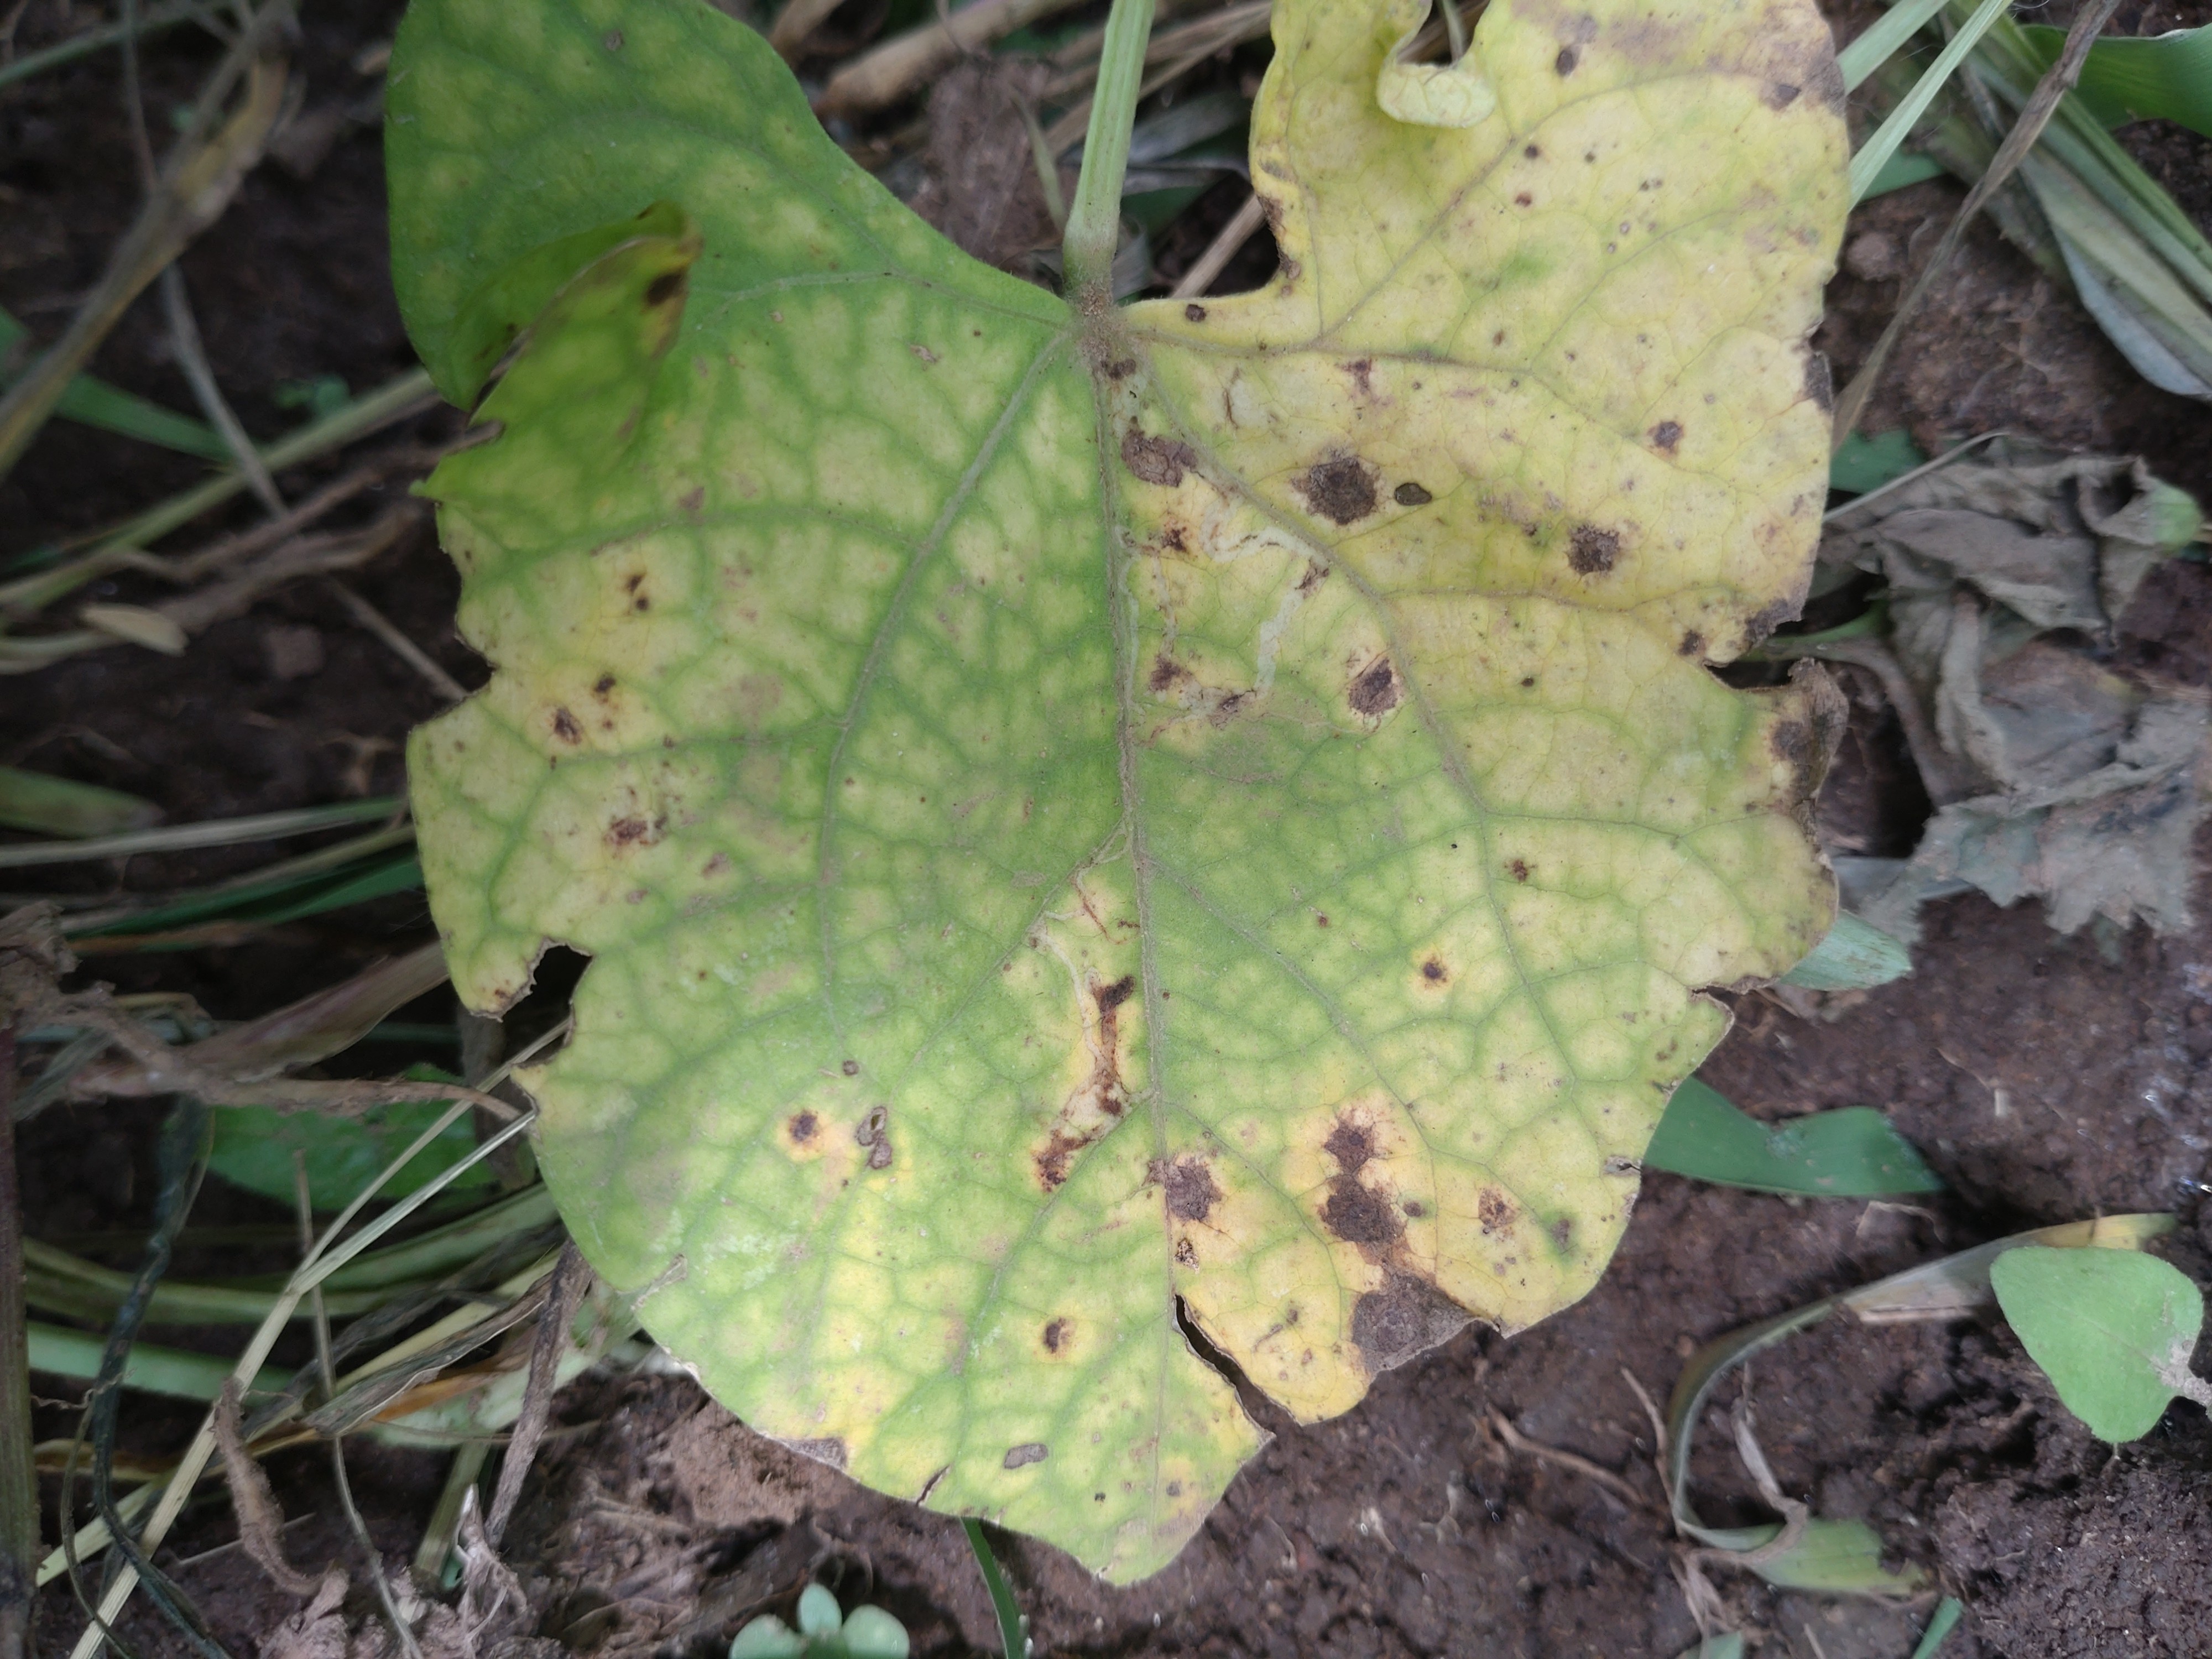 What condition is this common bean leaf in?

rust
